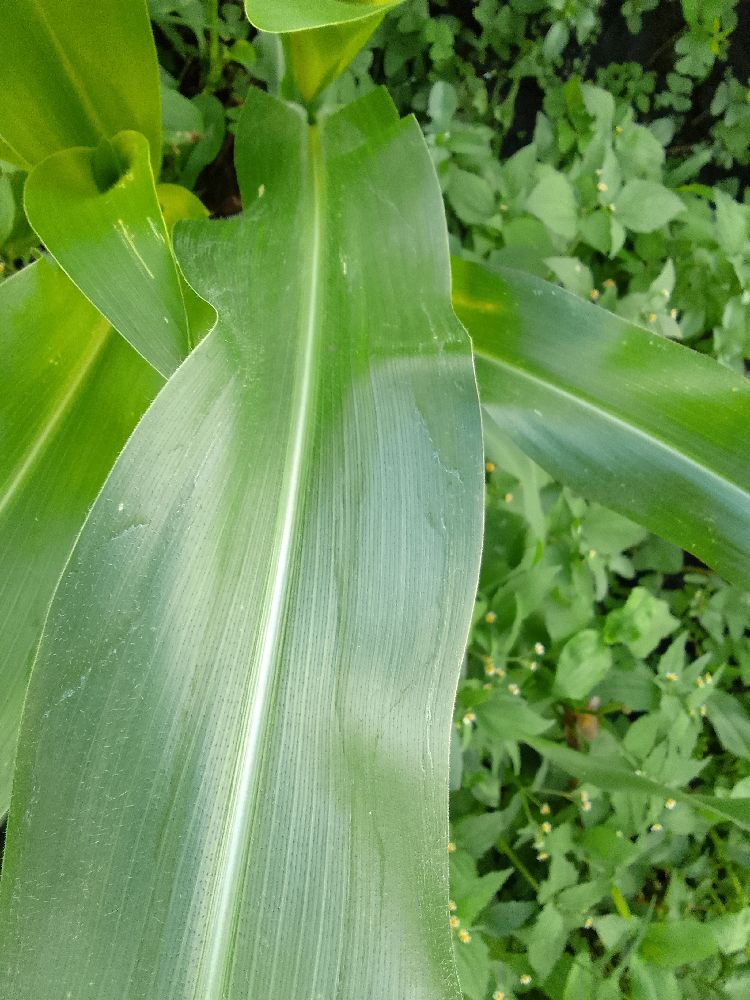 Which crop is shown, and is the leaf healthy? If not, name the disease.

maize, healthy
